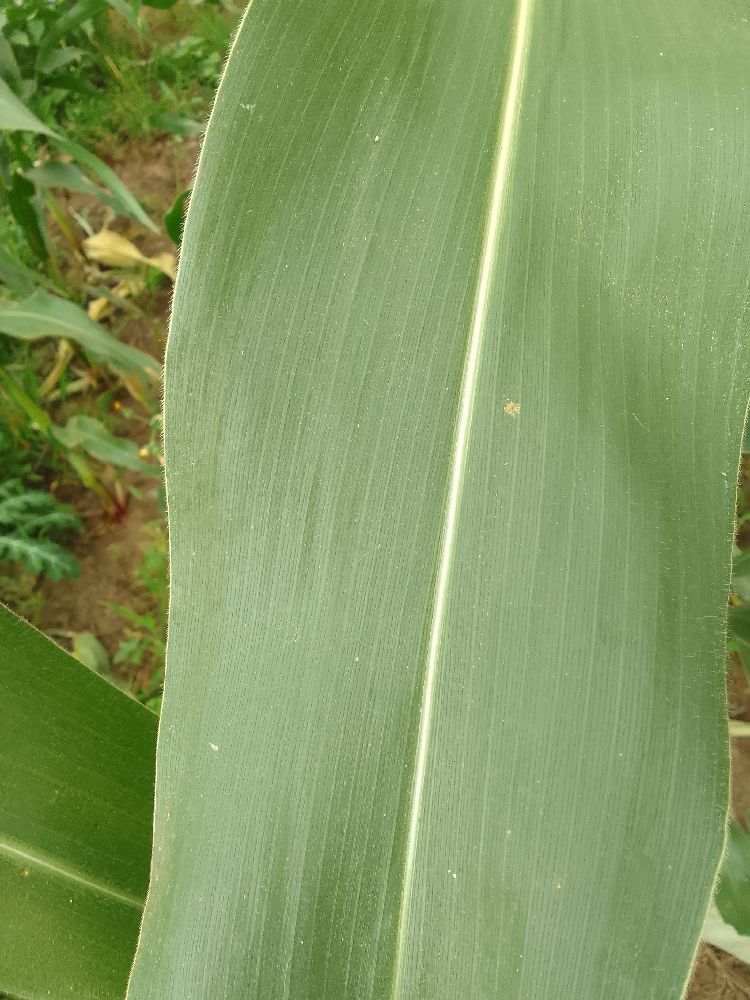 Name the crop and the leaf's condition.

maize, healthy
